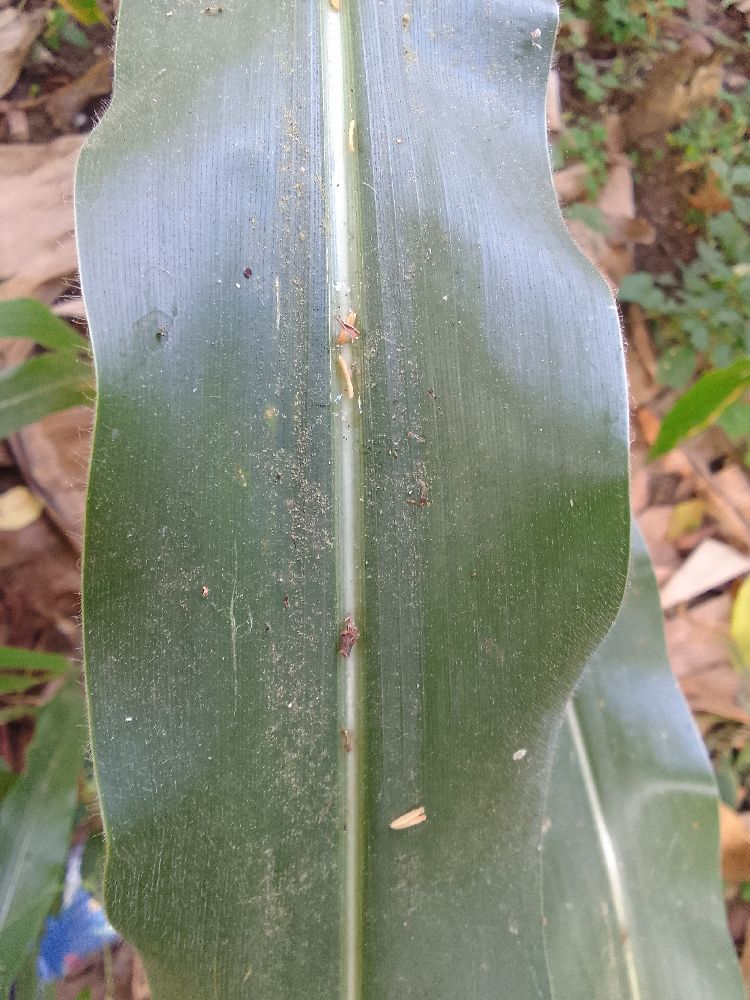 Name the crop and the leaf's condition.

maize, healthy
